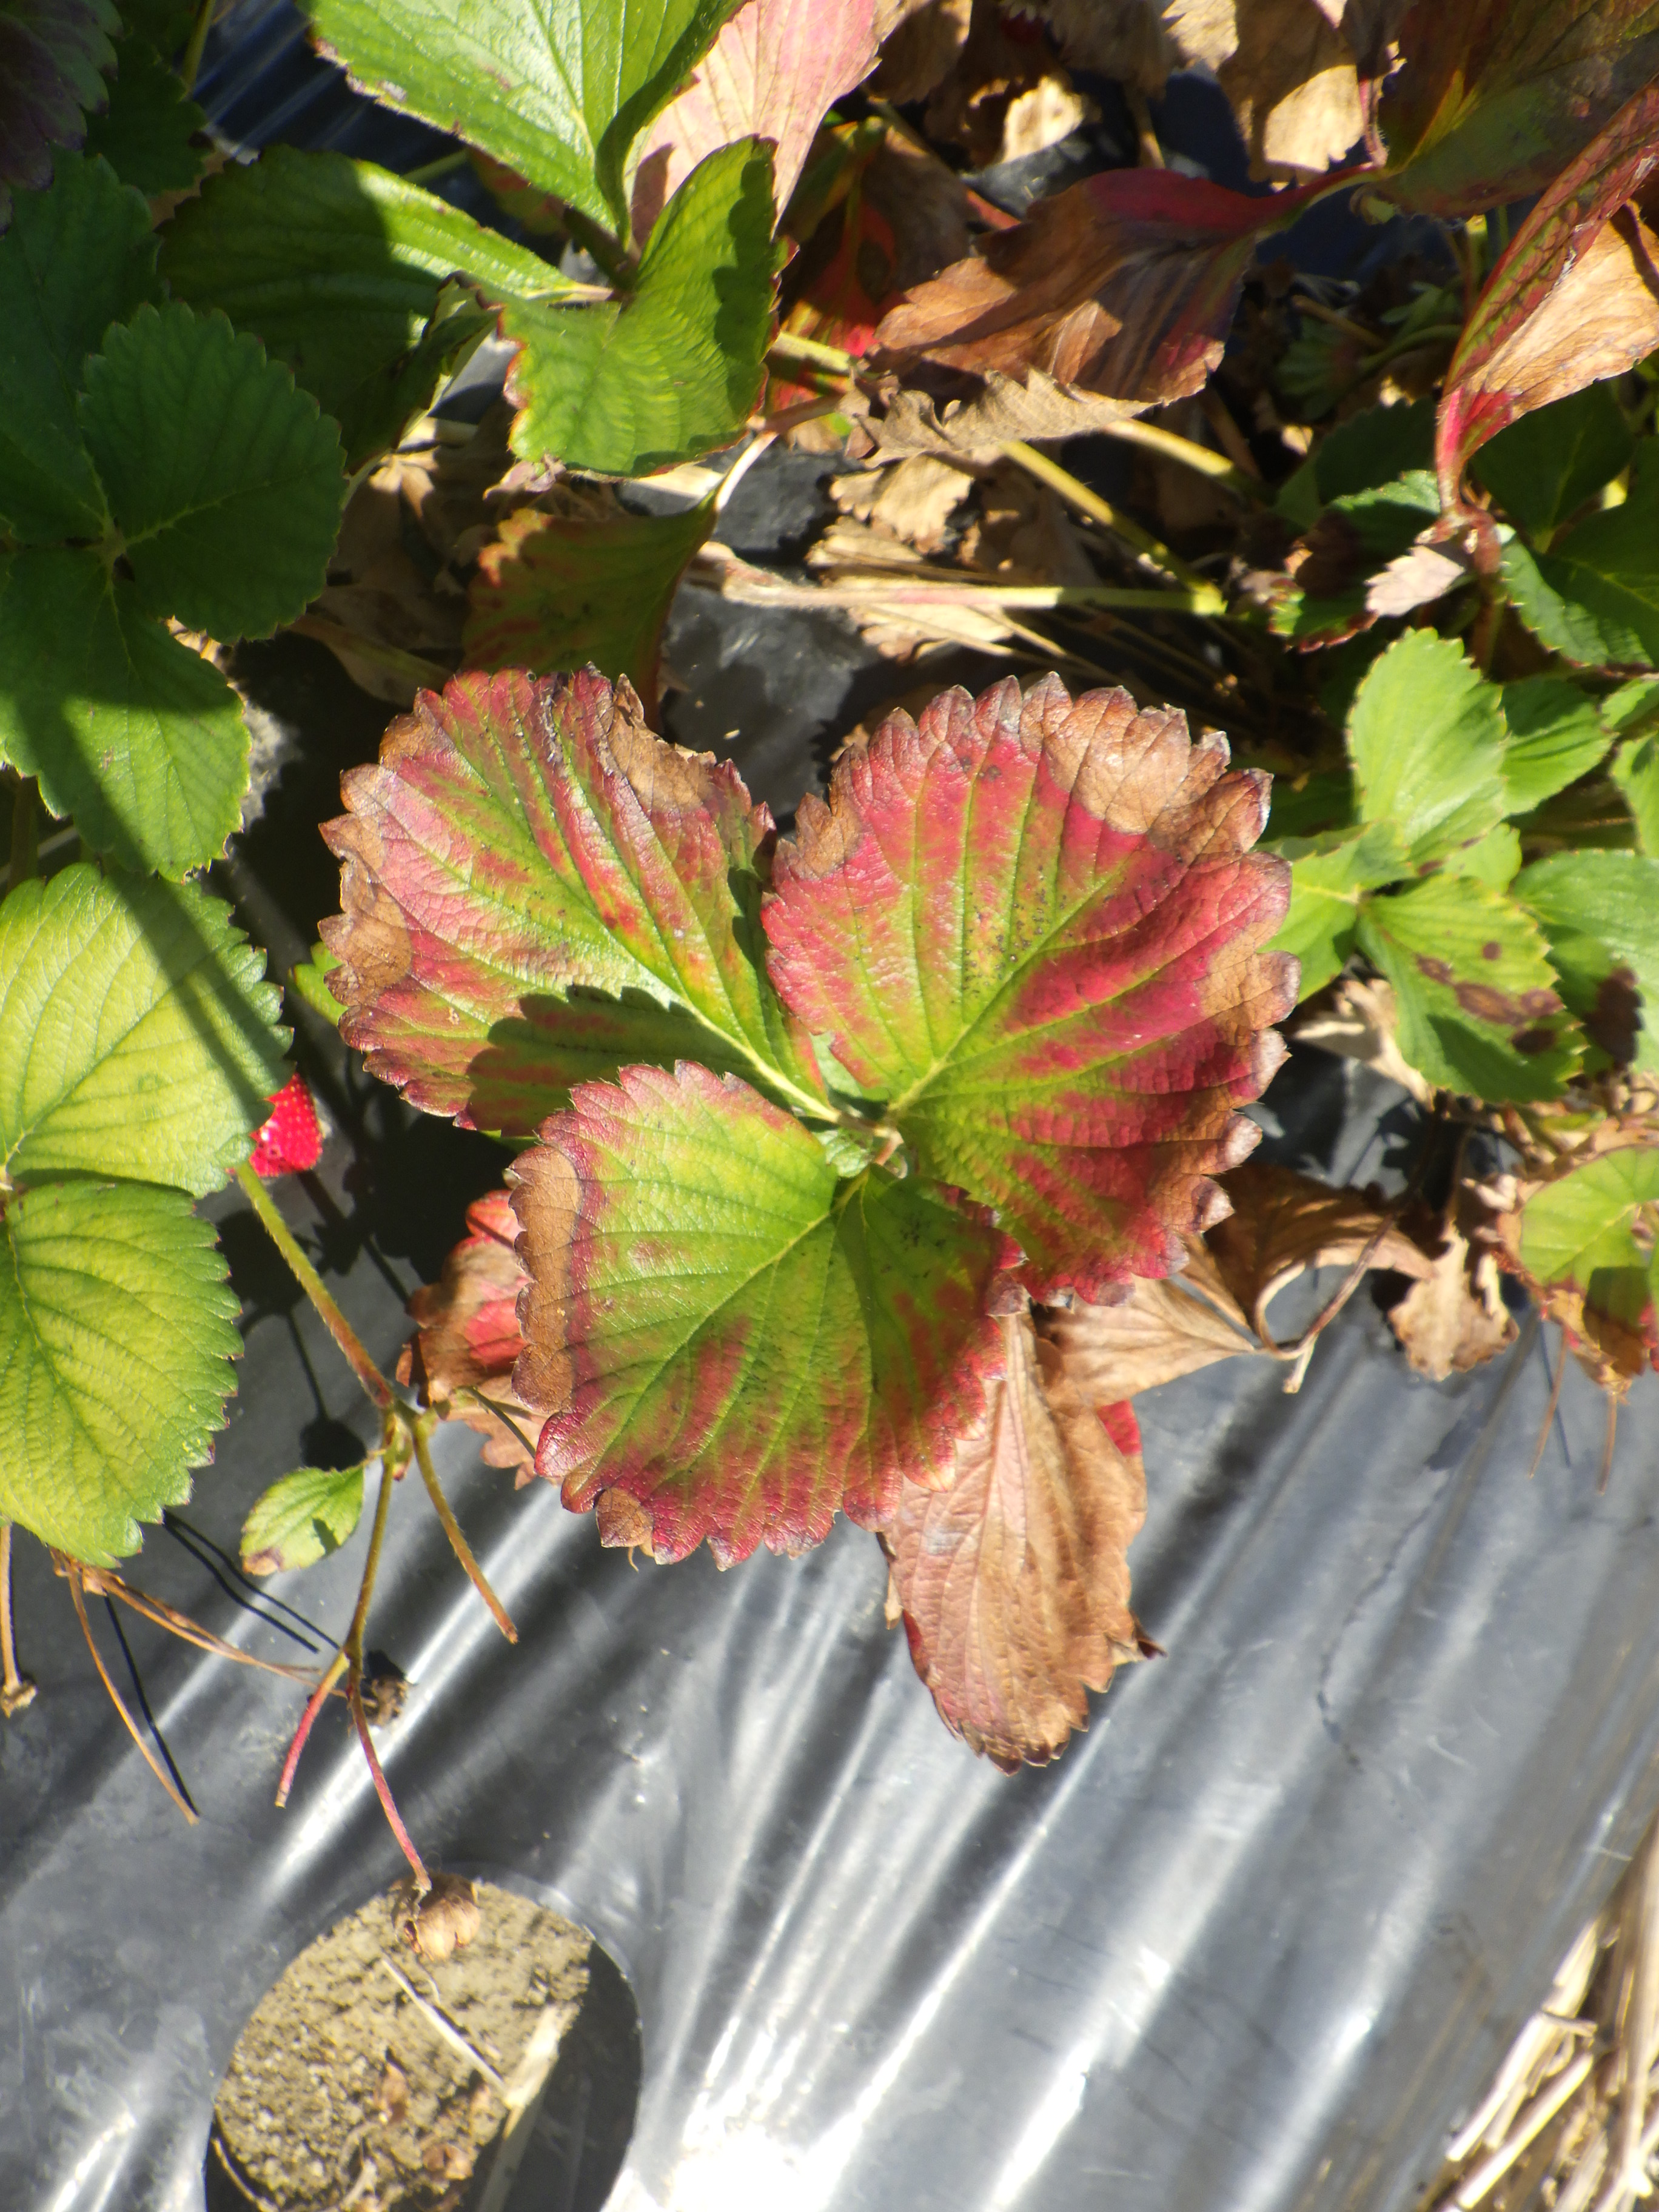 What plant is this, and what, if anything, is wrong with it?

strawberry, leaf scorch, verticillium wilt
